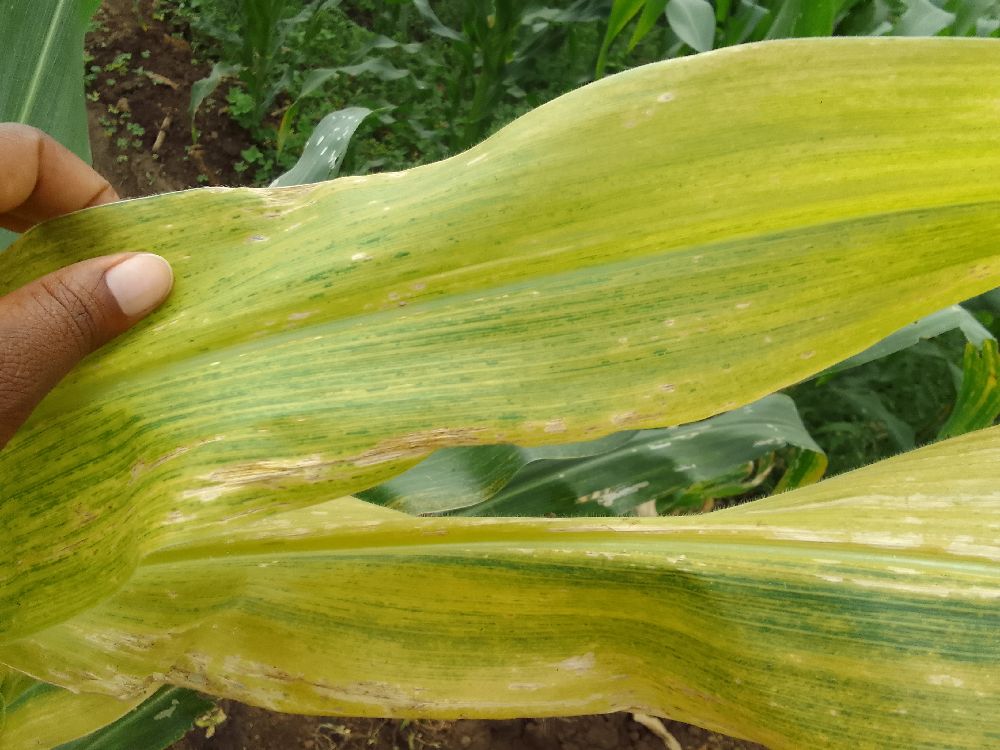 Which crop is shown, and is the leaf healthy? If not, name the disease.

maize, maize lethal necrosis
